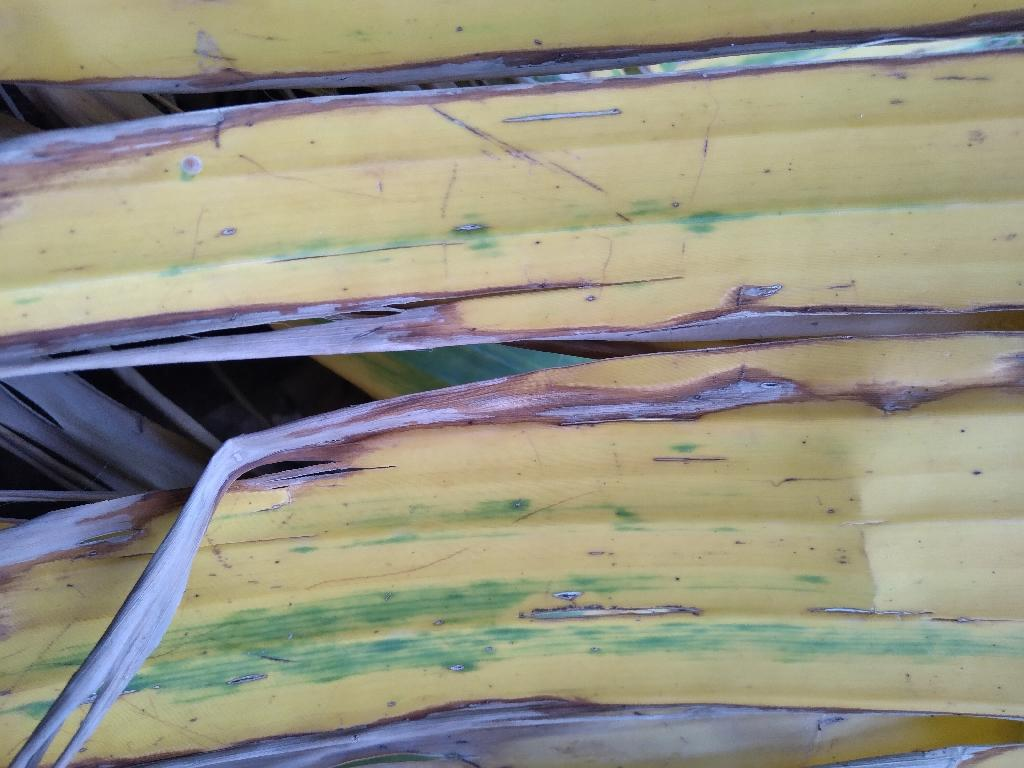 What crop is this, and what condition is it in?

banana, fusarium wilt race 1
